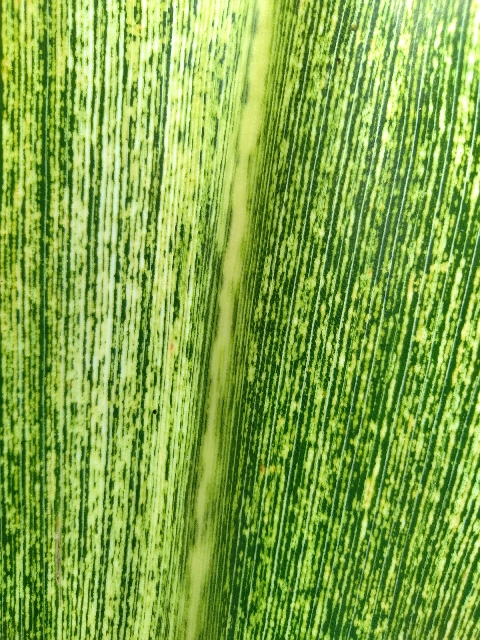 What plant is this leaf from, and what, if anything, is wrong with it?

maize, maize streak virus
